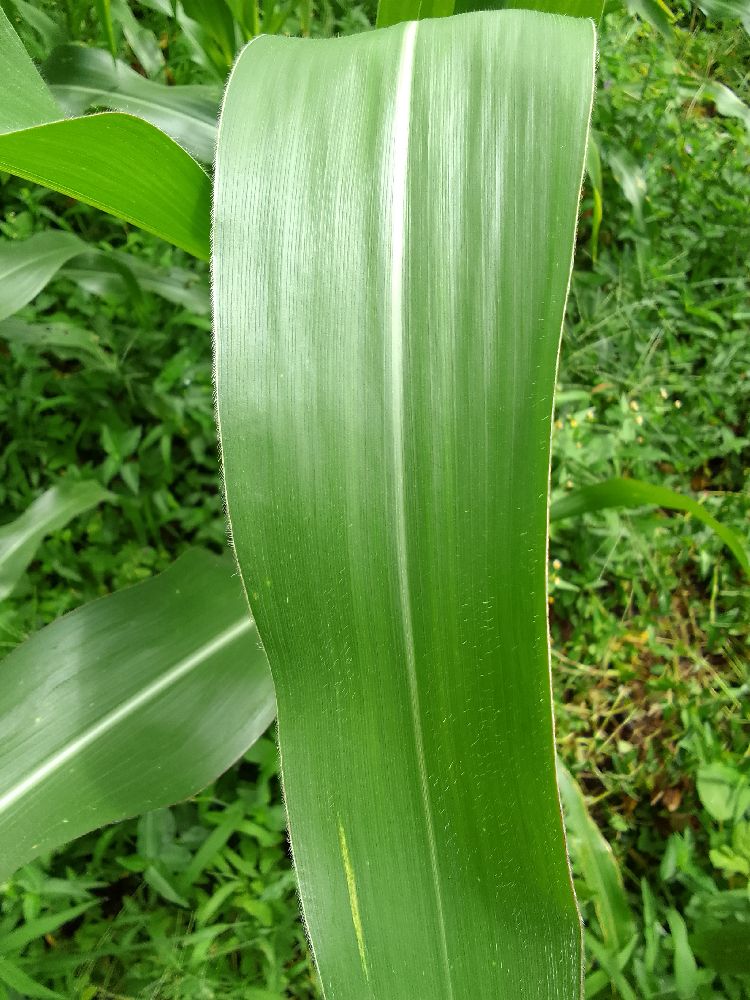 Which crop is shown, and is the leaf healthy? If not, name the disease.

maize, healthy
